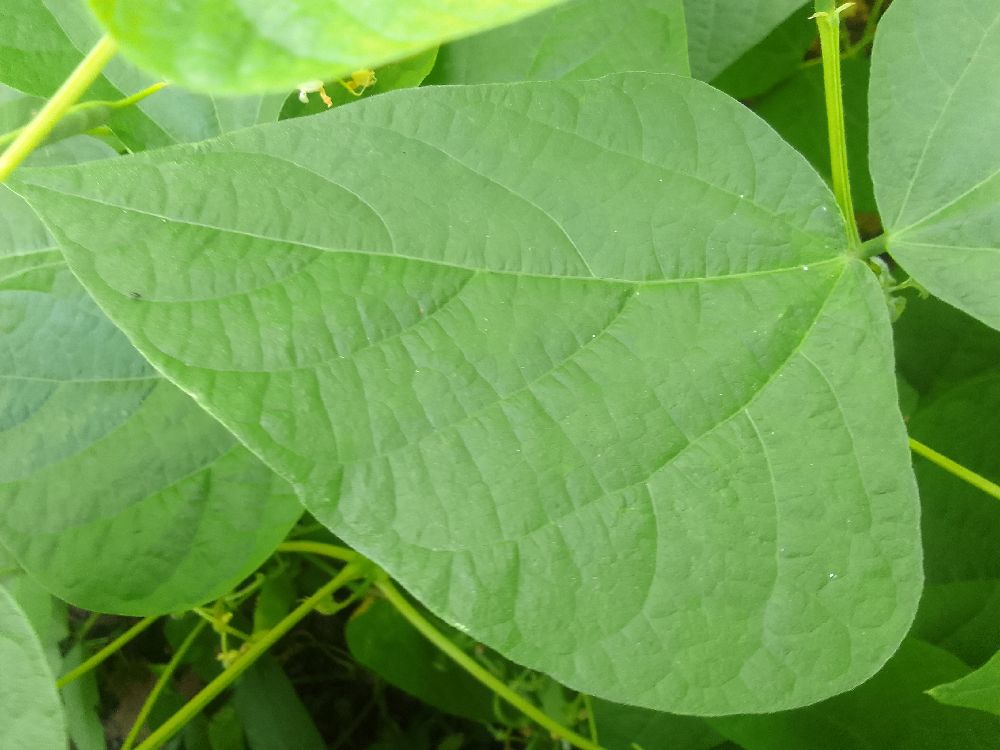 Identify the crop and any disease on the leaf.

common bean, healthy
